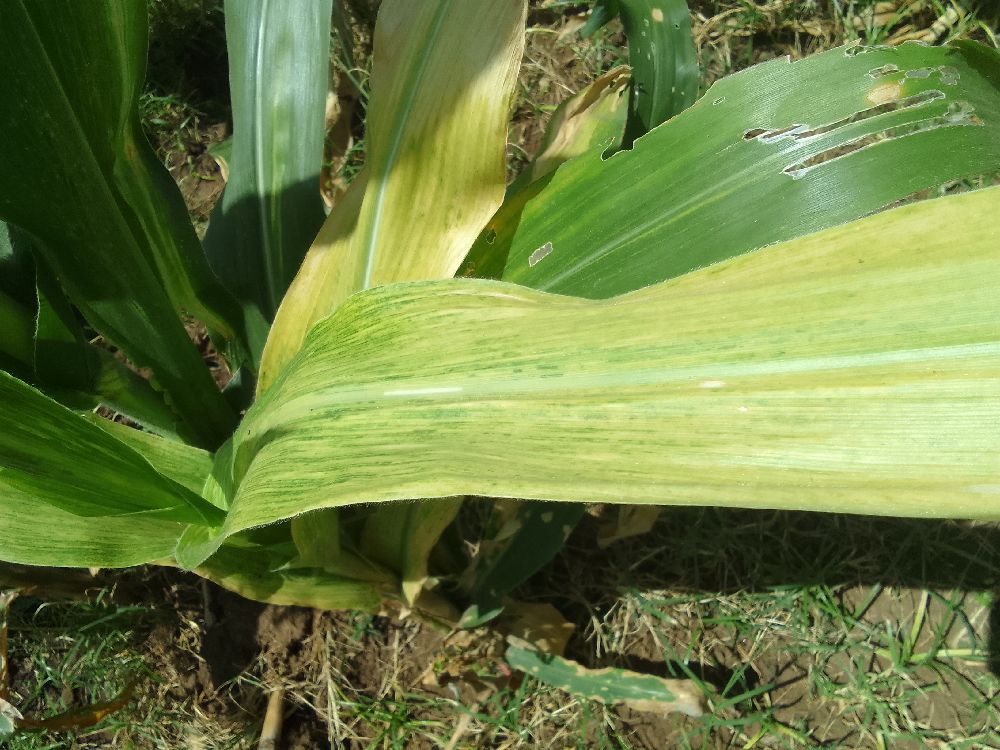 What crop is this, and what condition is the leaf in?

maize, maize lethal necrosis
